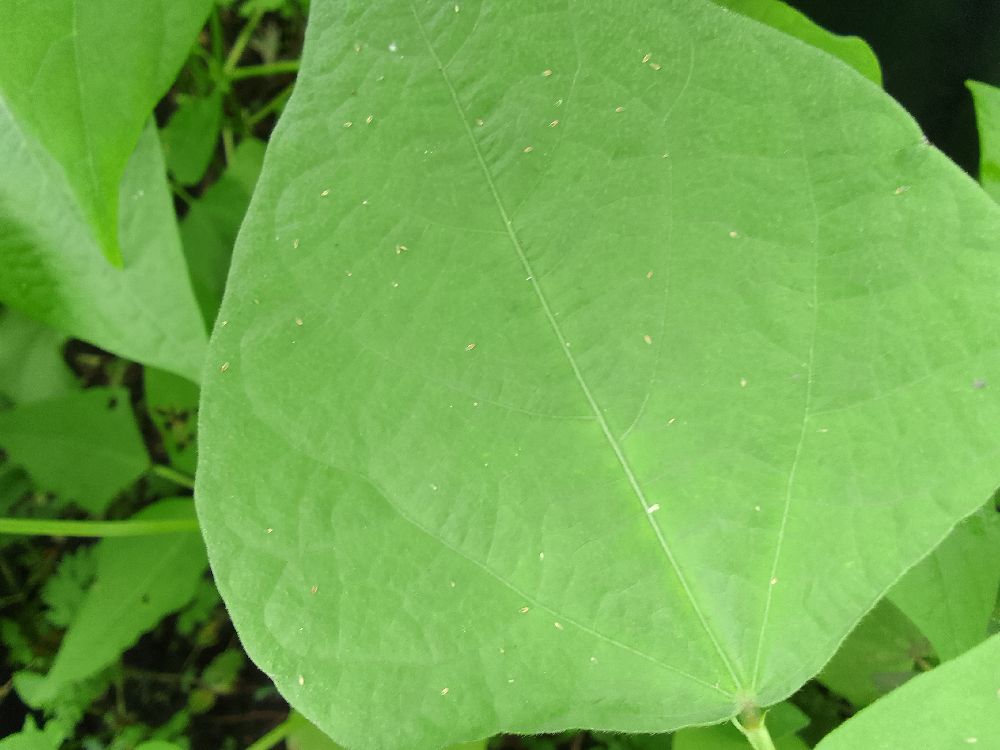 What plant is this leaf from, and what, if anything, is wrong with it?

common bean, healthy
